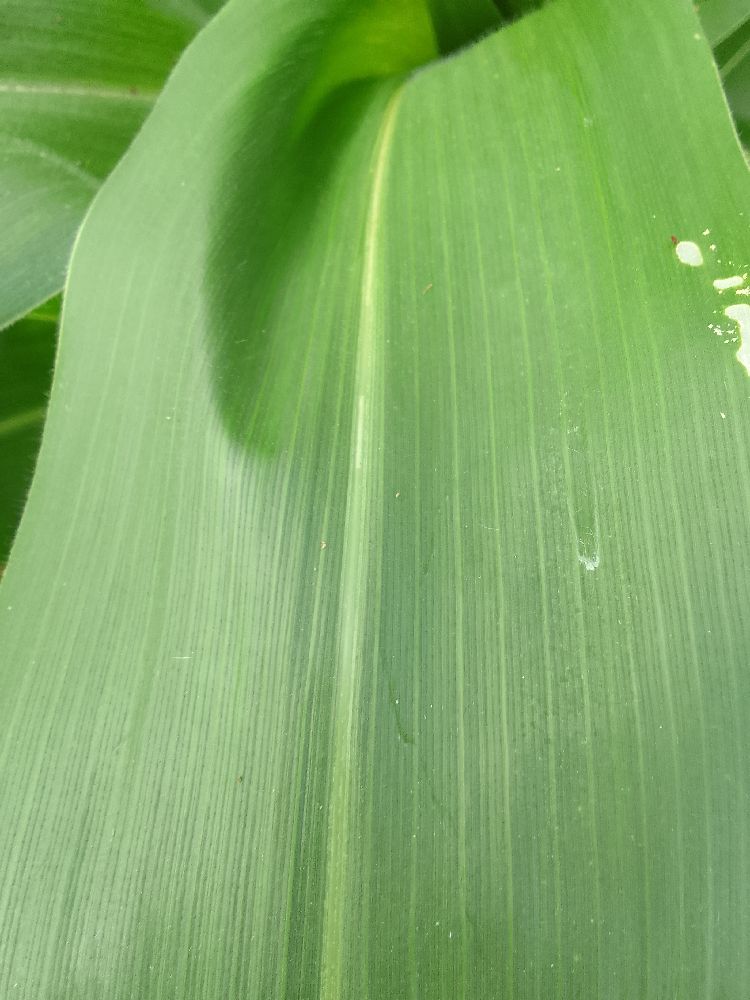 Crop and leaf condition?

maize, healthy
